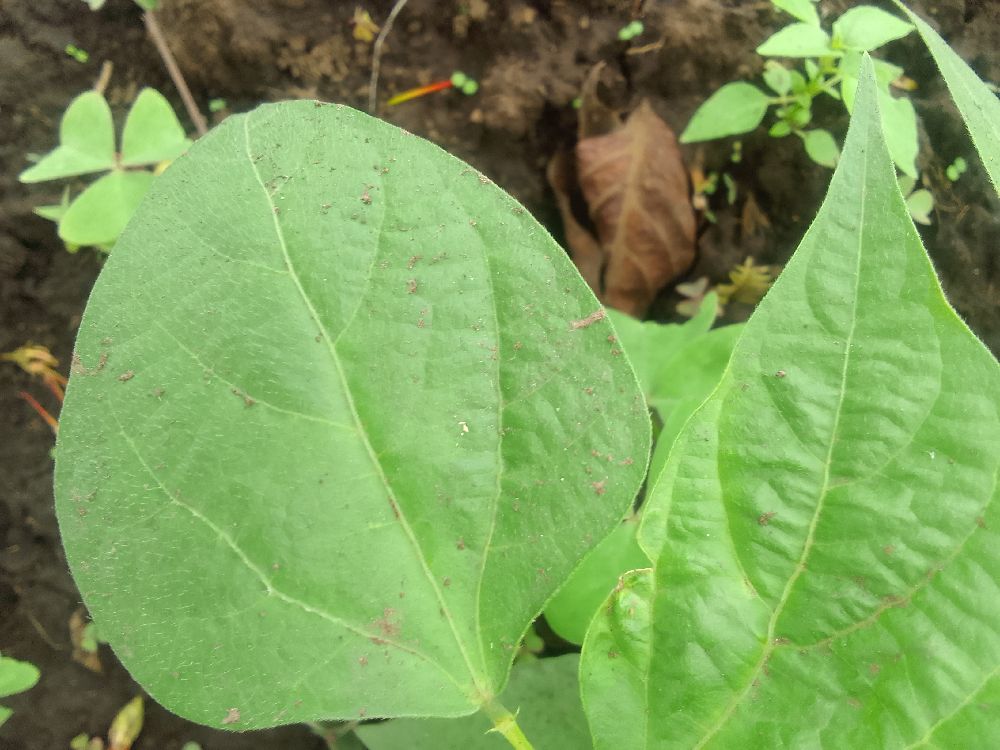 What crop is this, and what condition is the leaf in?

common bean, healthy
